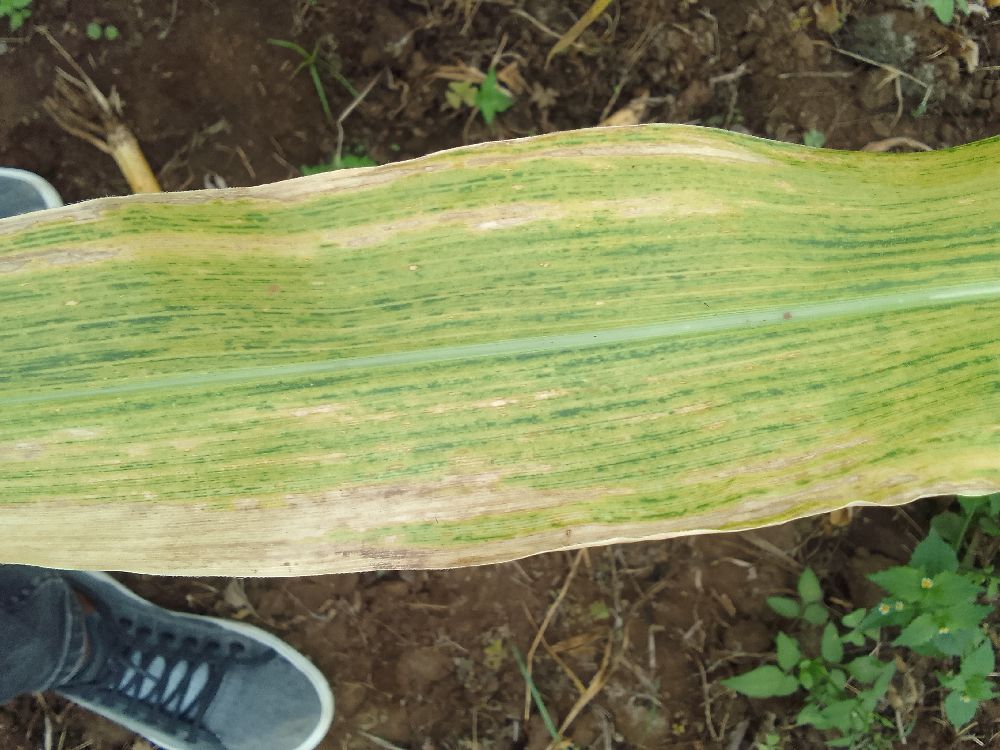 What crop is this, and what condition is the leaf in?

maize, maize lethal necrosis
